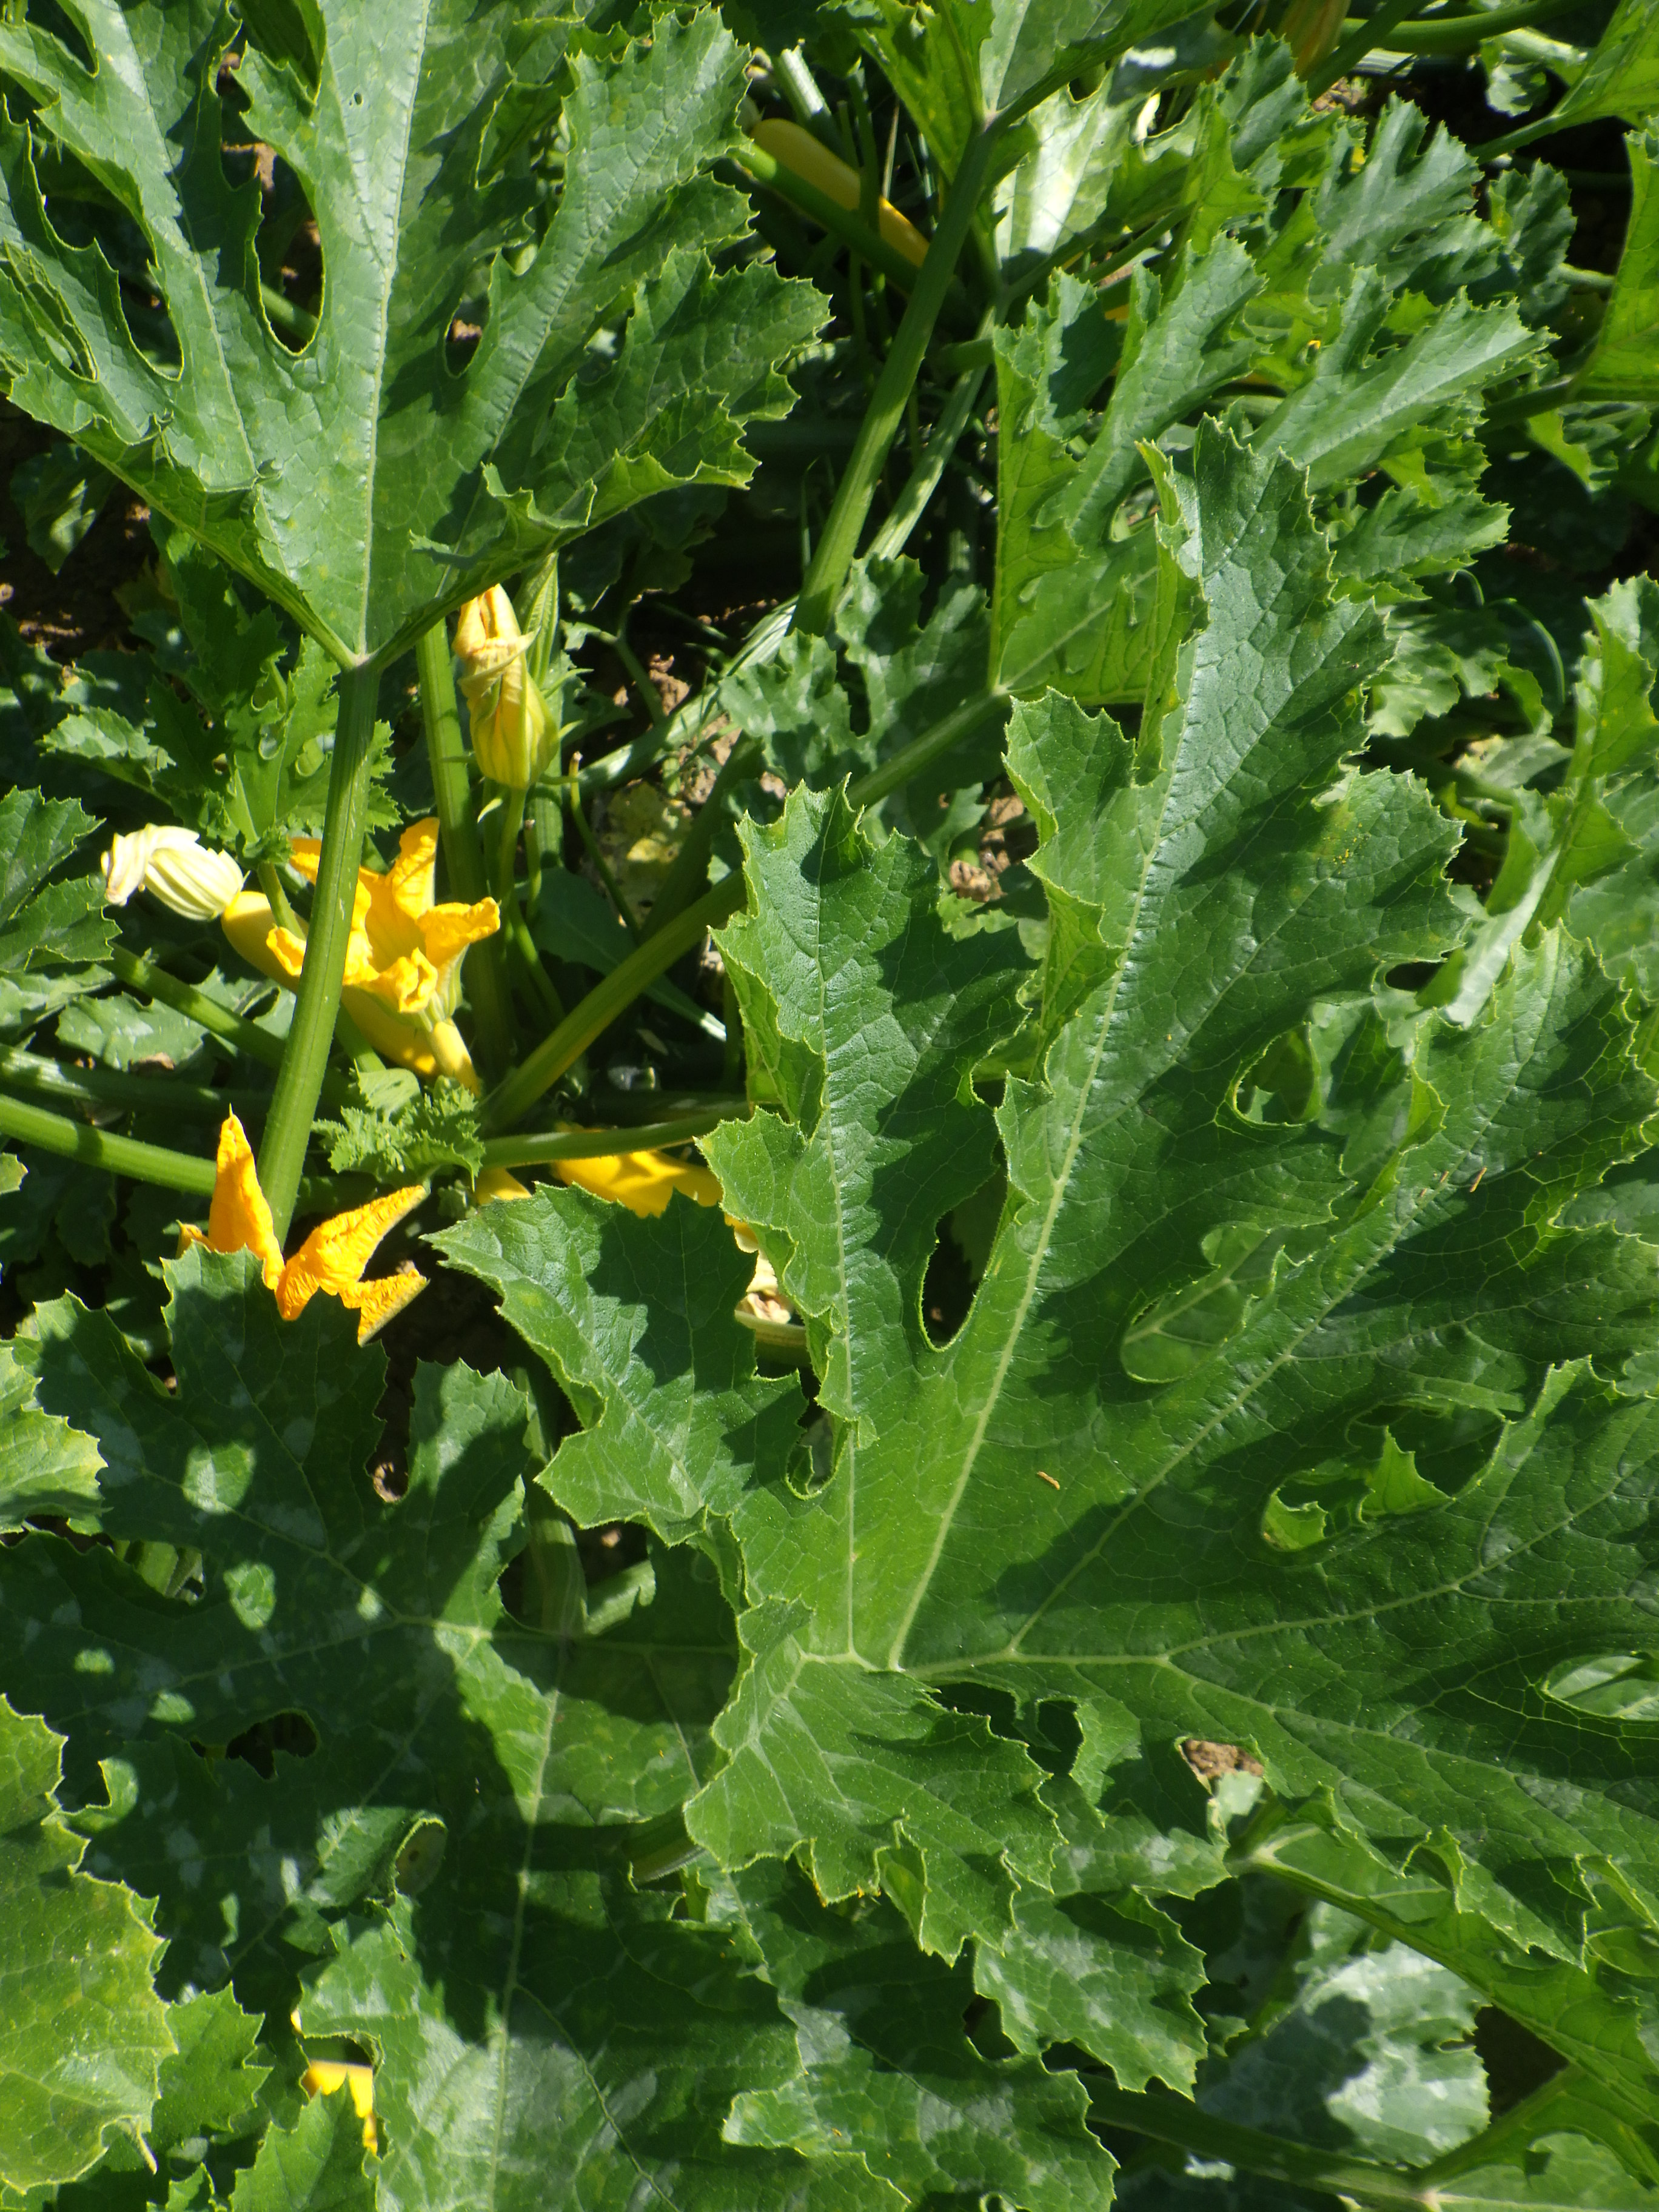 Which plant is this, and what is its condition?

zucchini, bacterial leaf spot, phytophagous
